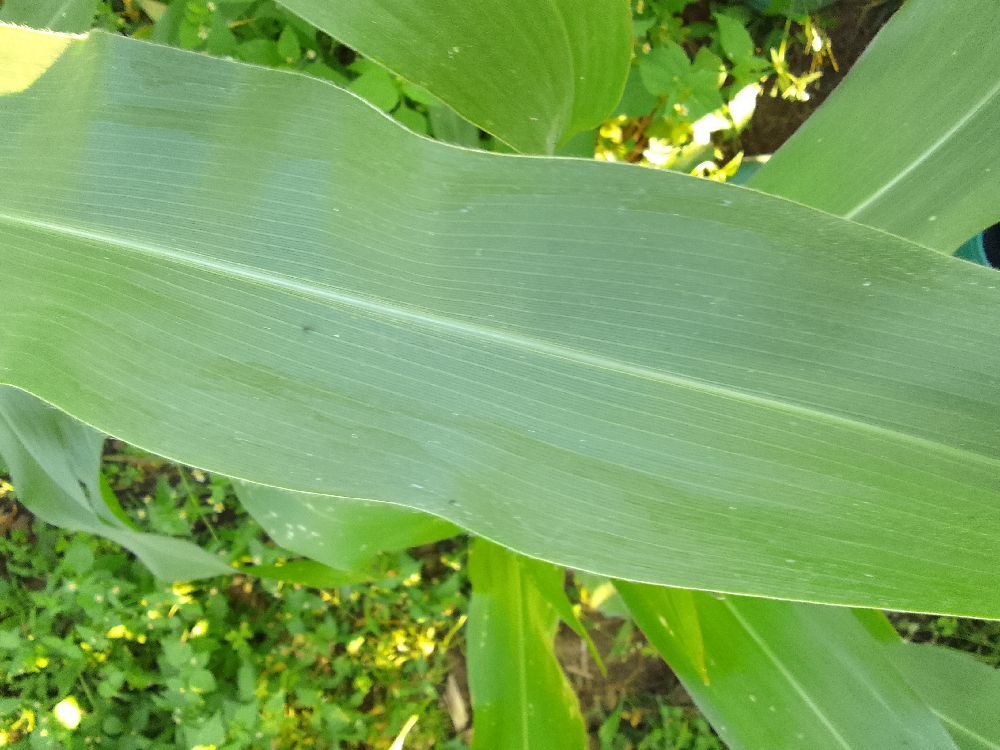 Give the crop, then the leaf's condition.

maize, healthy
